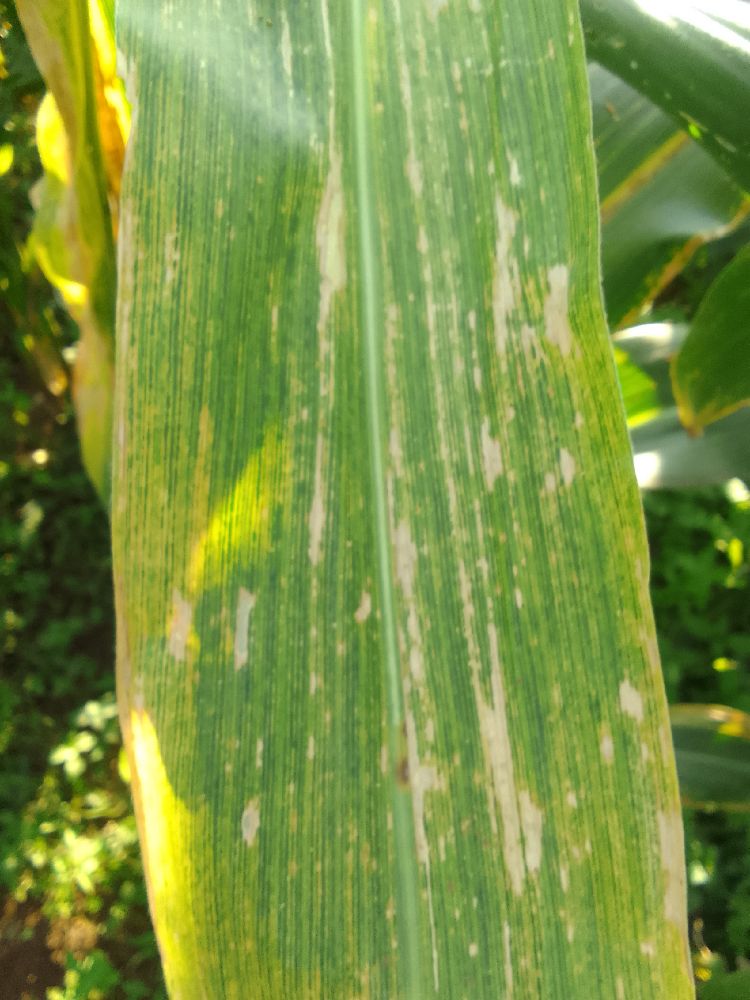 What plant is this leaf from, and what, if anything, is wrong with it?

maize, maize lethal necrosis
